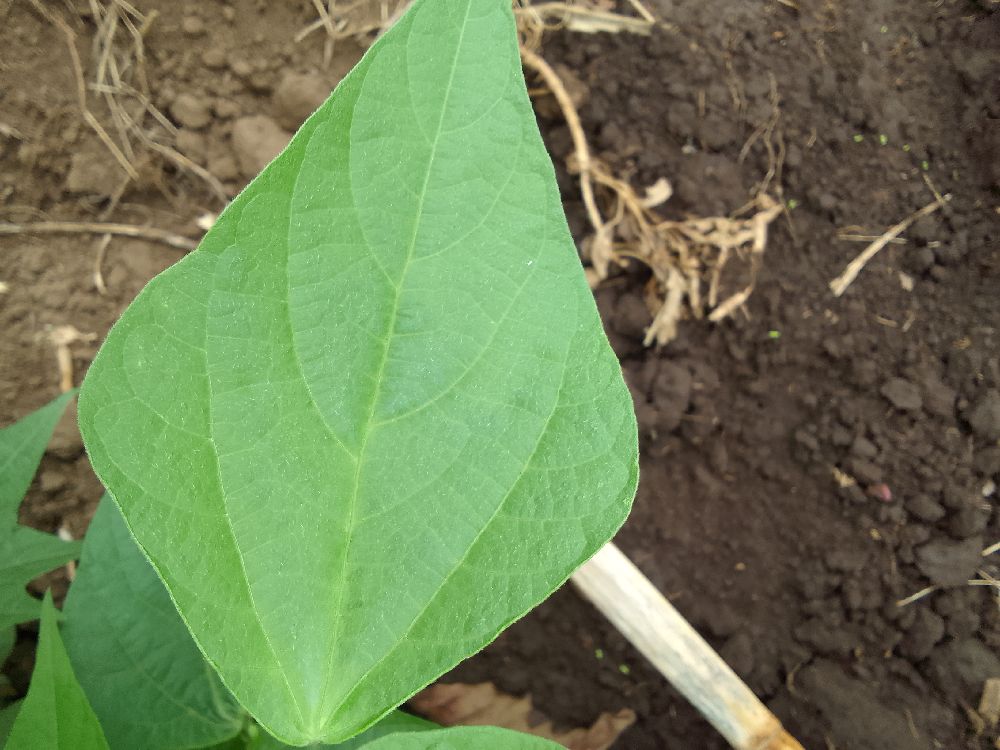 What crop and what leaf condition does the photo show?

common bean, healthy
